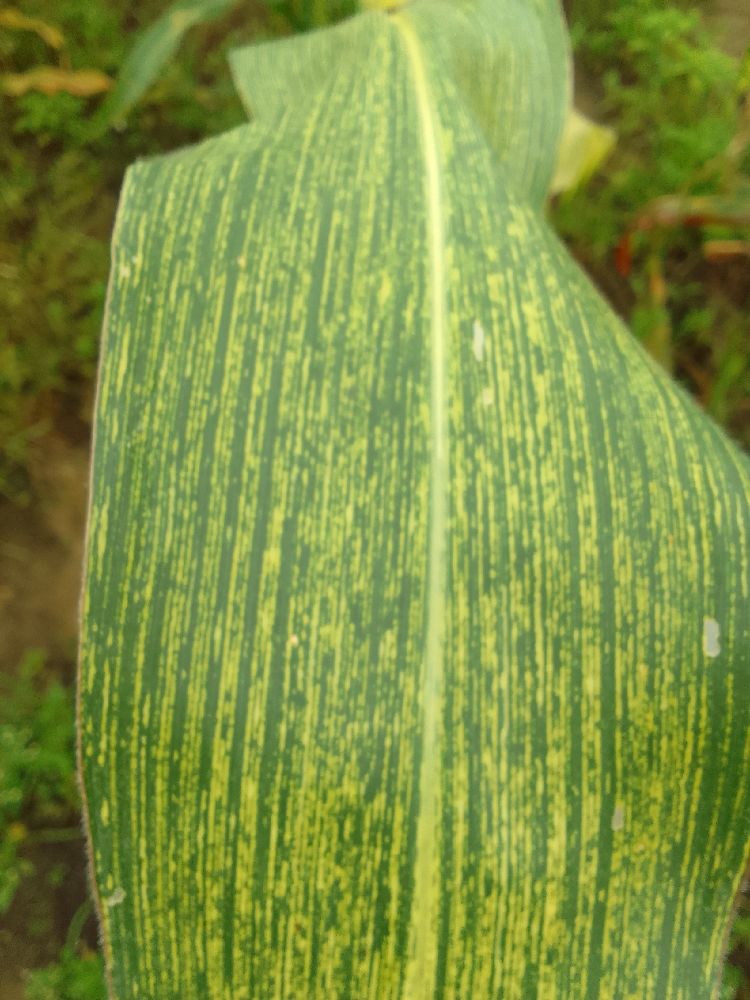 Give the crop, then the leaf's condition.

maize, maize streak virus
